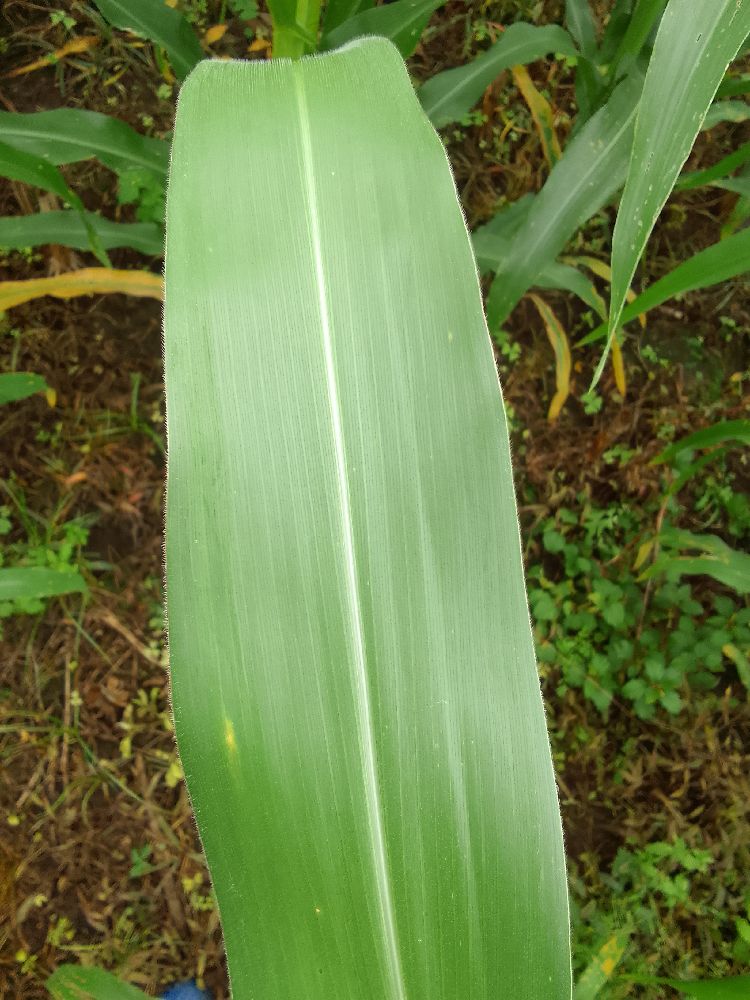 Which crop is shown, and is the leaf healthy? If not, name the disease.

maize, healthy
